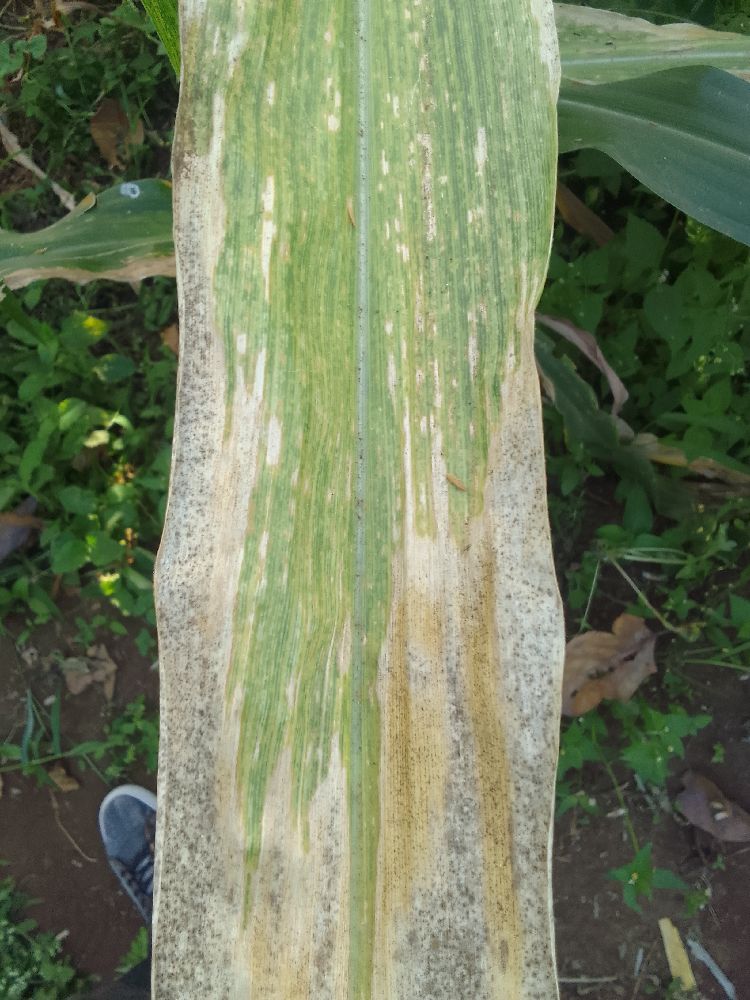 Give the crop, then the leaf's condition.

maize, maize lethal necrosis
